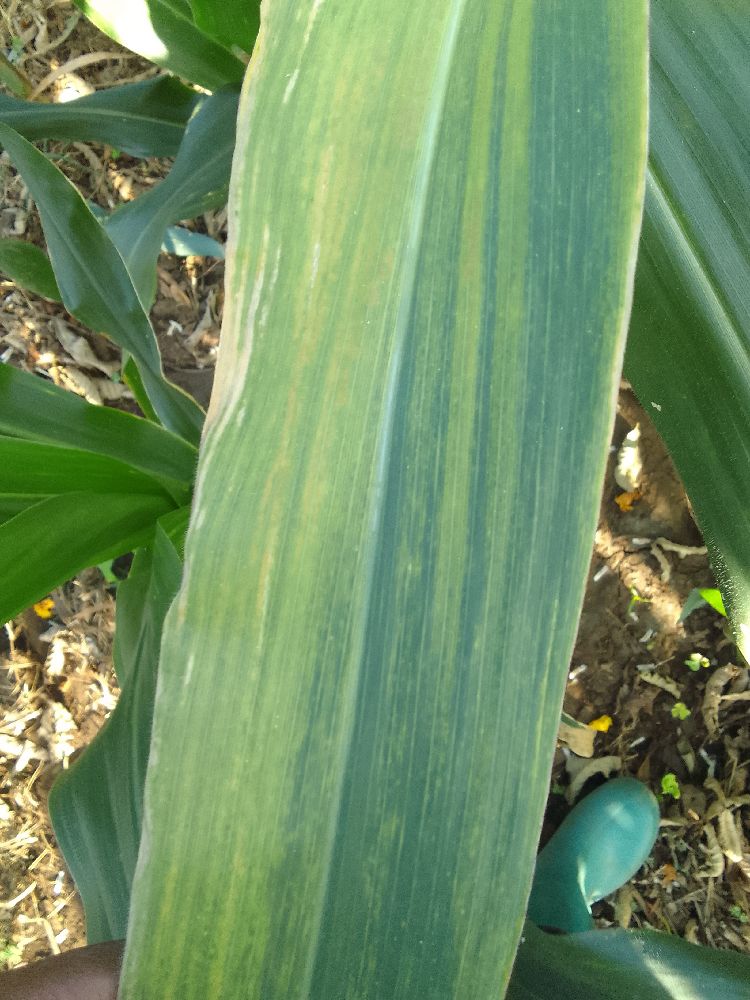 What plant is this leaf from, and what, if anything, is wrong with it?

maize, maize lethal necrosis
